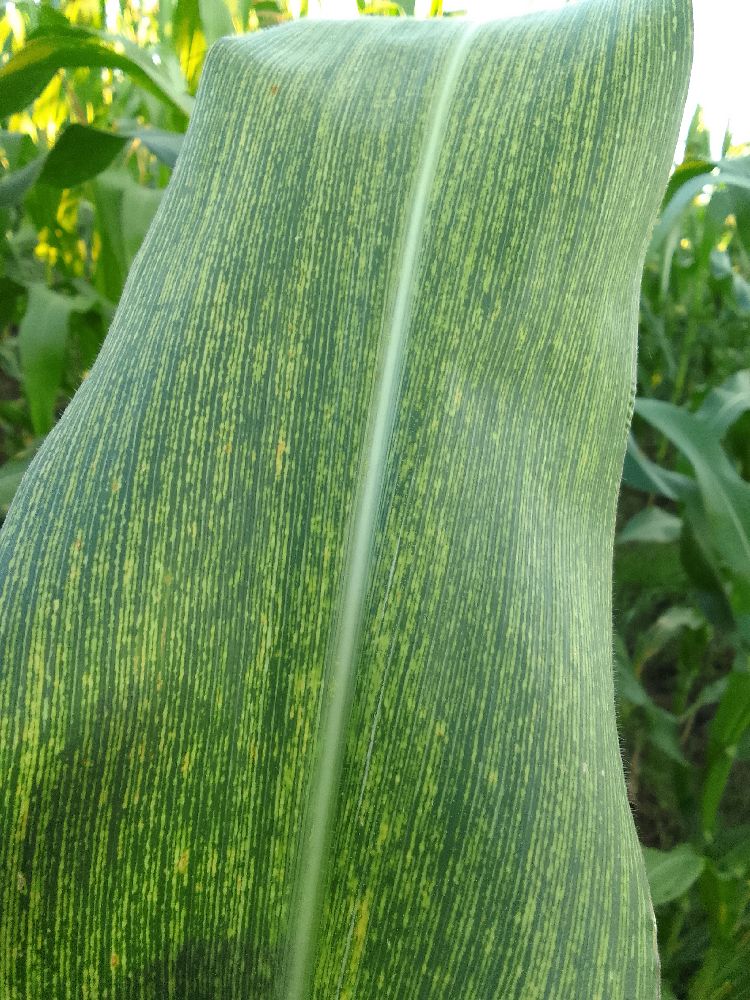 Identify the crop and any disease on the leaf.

maize, maize streak virus
